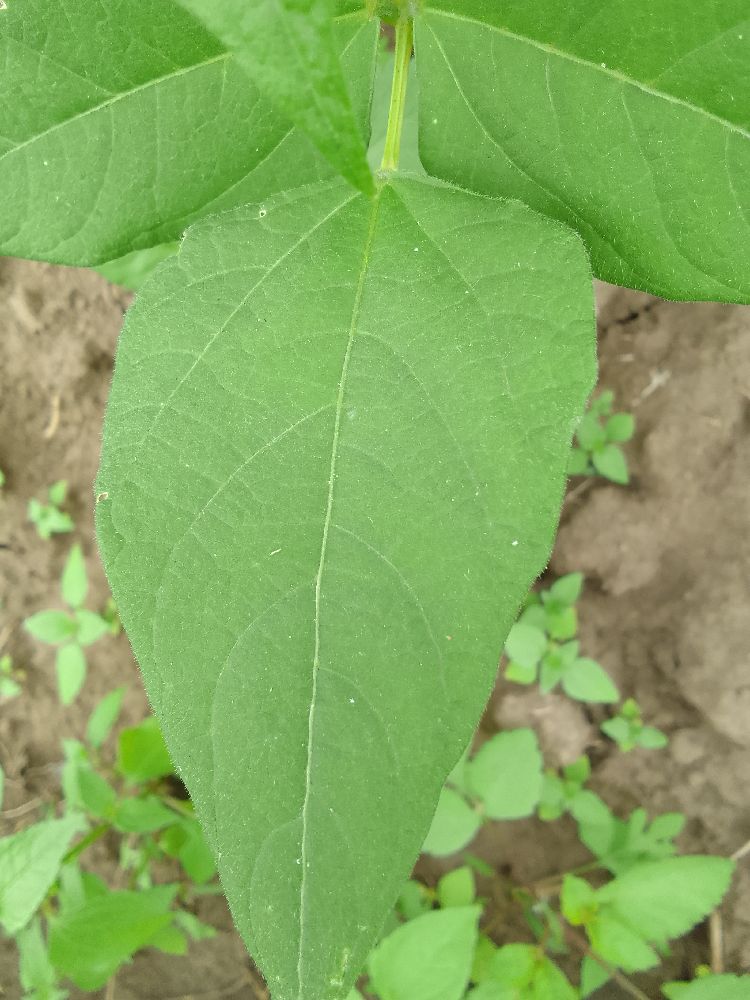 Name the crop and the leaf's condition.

common bean, healthy
